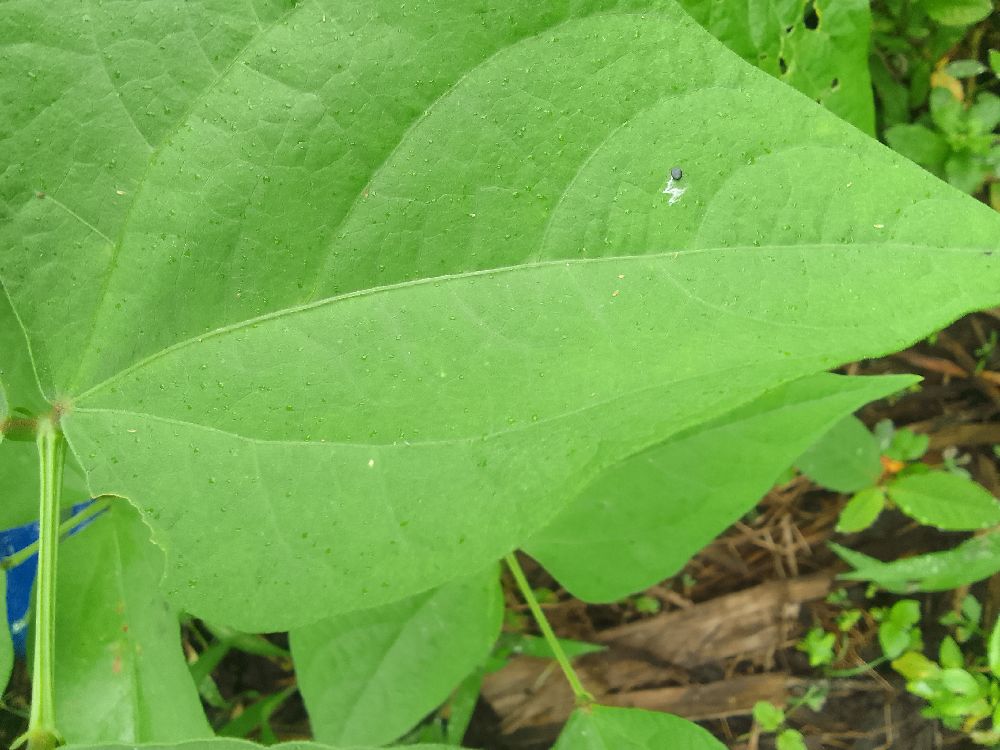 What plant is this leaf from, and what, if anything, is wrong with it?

common bean, healthy
